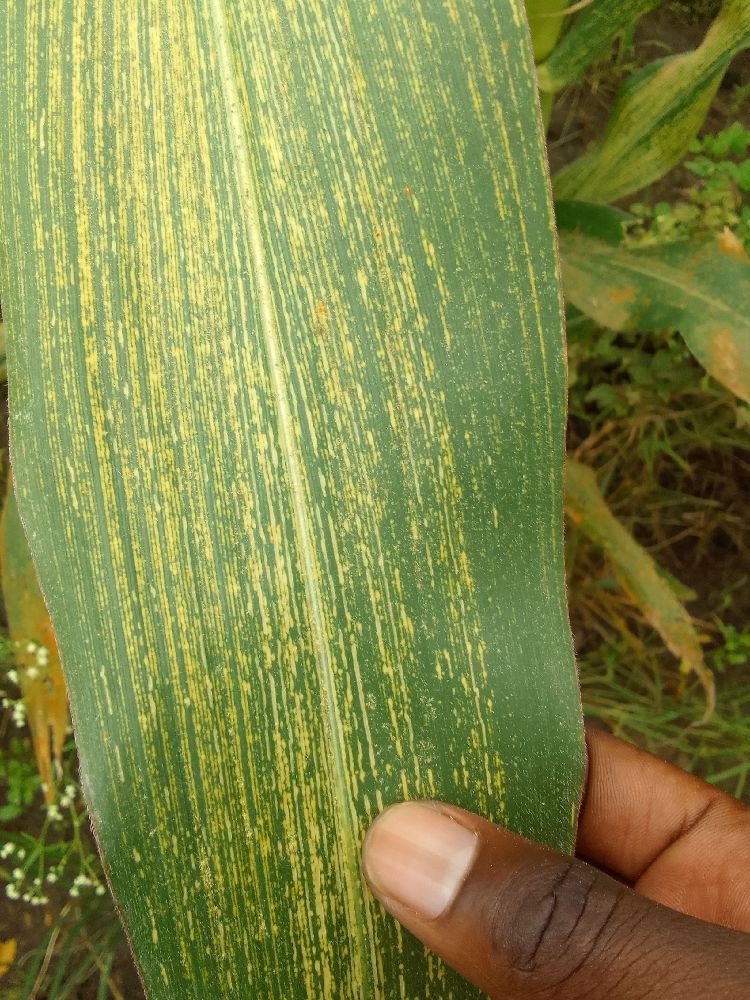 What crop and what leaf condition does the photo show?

maize, maize streak virus
